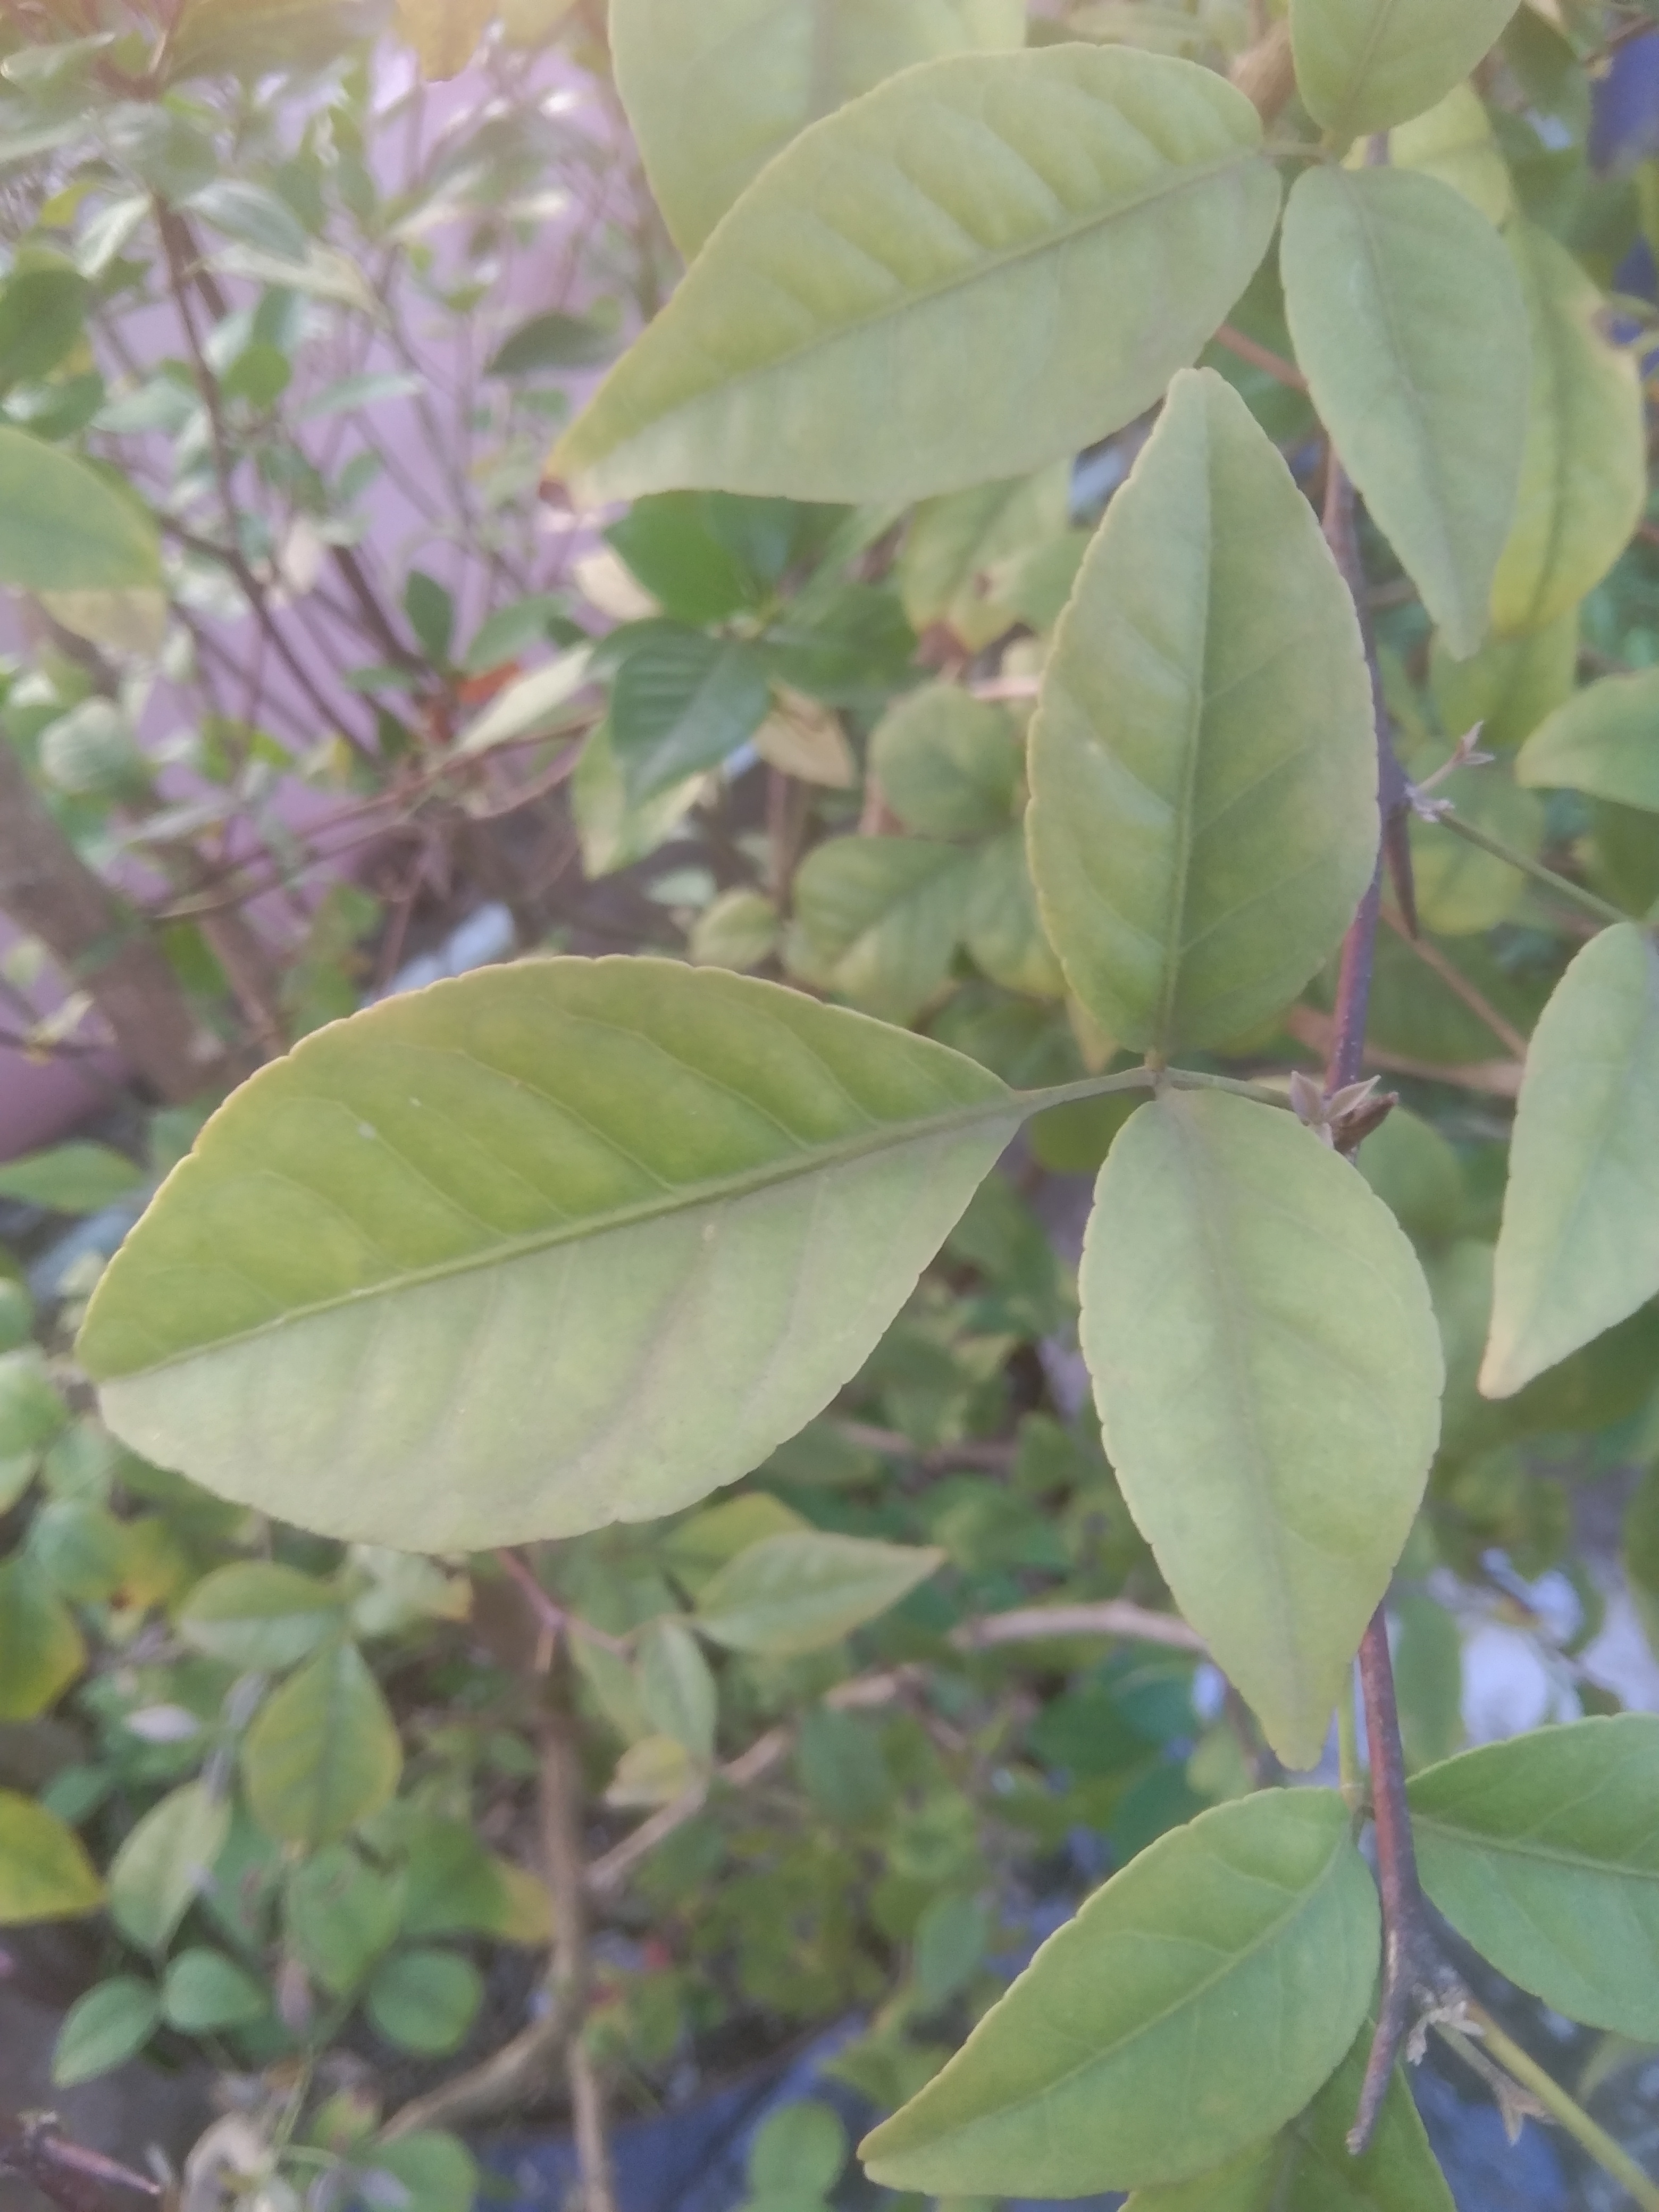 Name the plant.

wood apple
